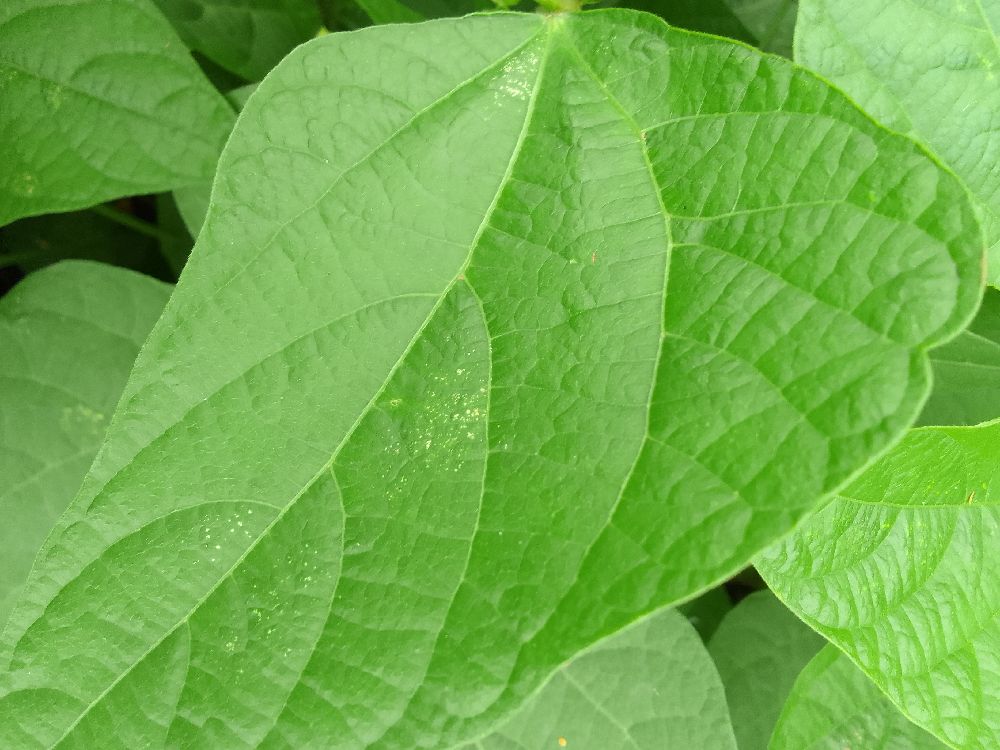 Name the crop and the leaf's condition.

common bean, healthy
